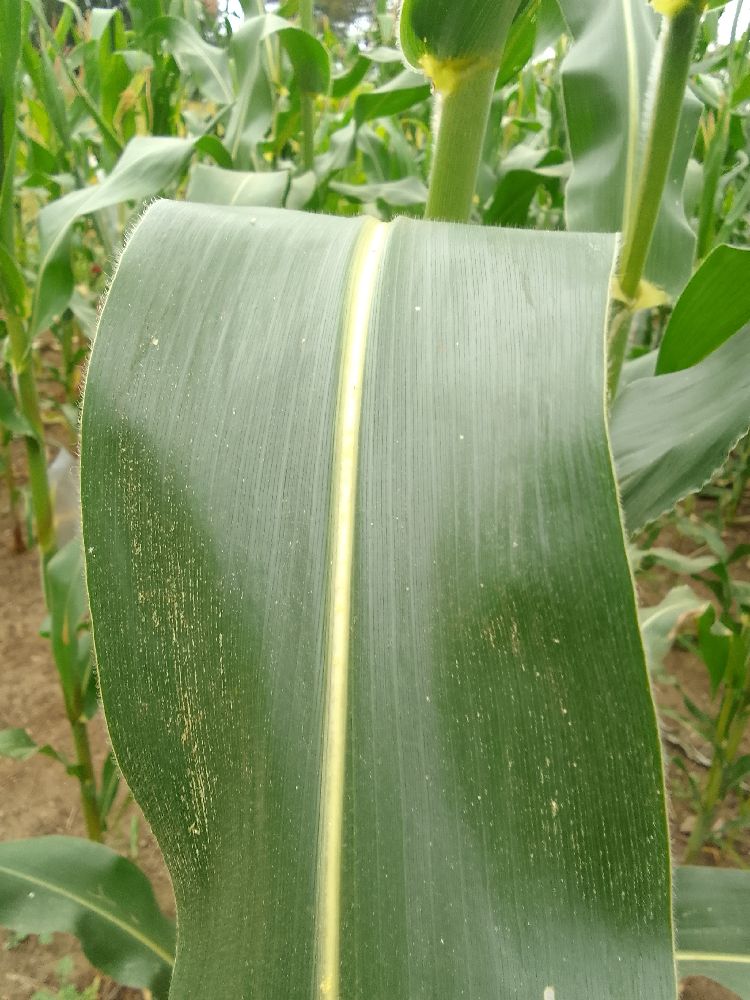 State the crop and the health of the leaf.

maize, healthy
